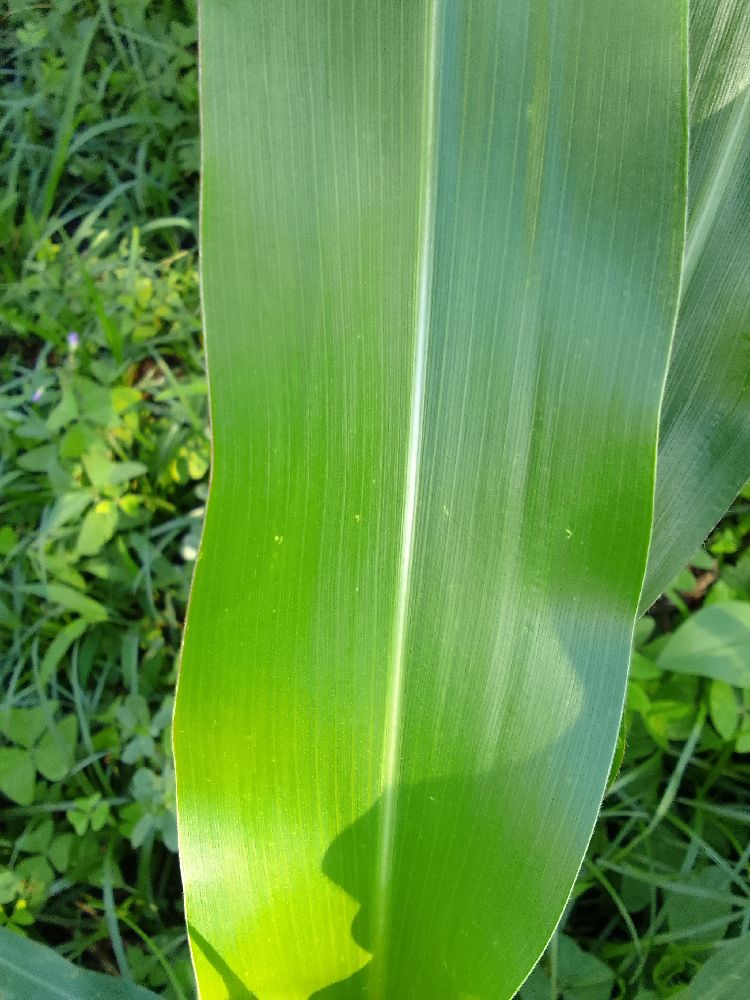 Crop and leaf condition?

maize, healthy
